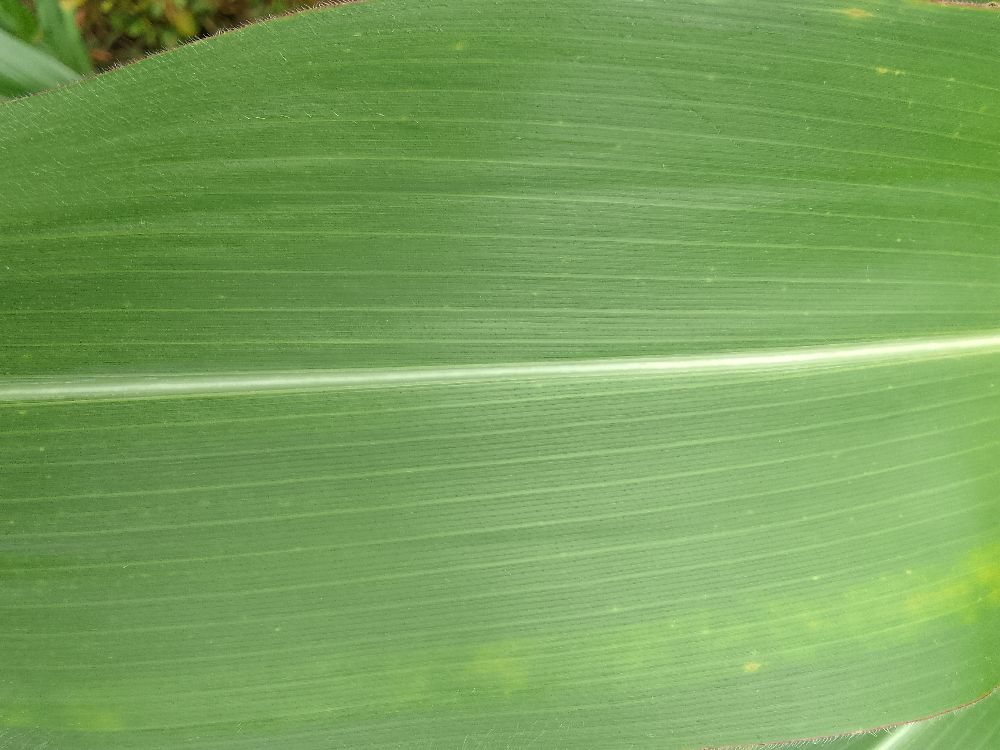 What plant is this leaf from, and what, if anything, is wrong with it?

maize, healthy
